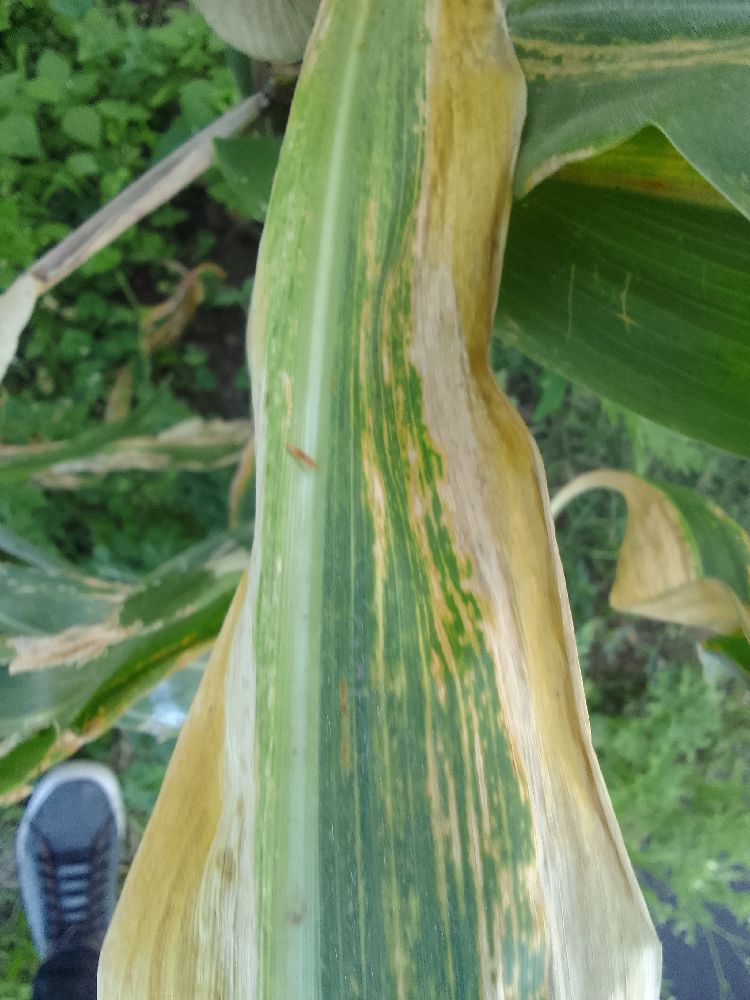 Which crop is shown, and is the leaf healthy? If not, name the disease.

maize, maize lethal necrosis
